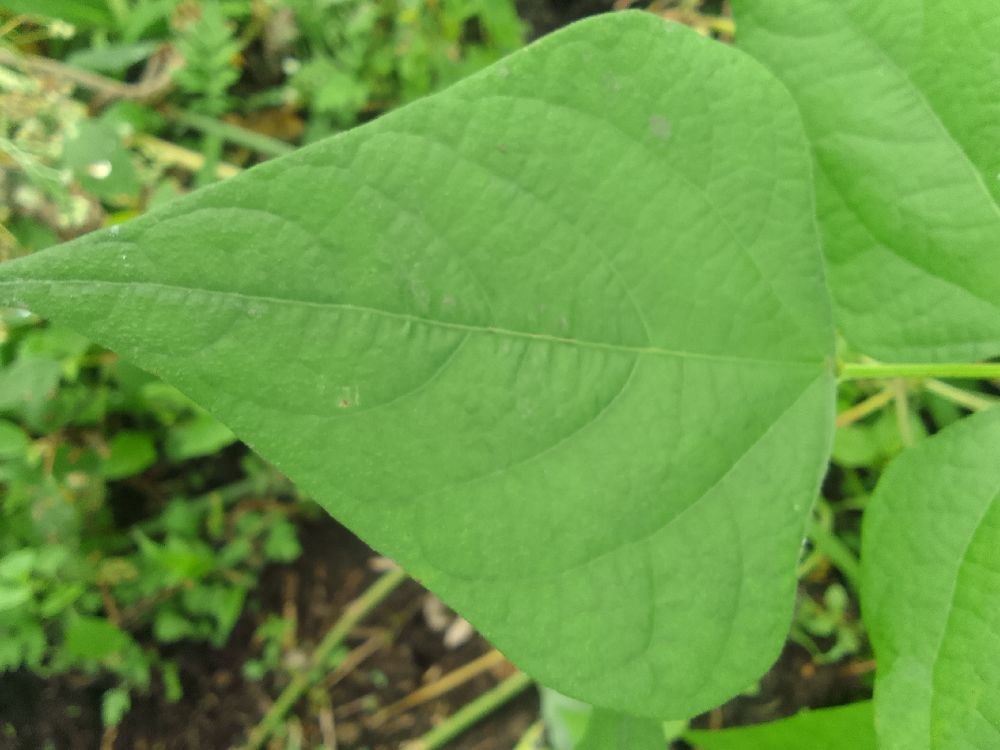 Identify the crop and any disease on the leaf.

common bean, healthy
